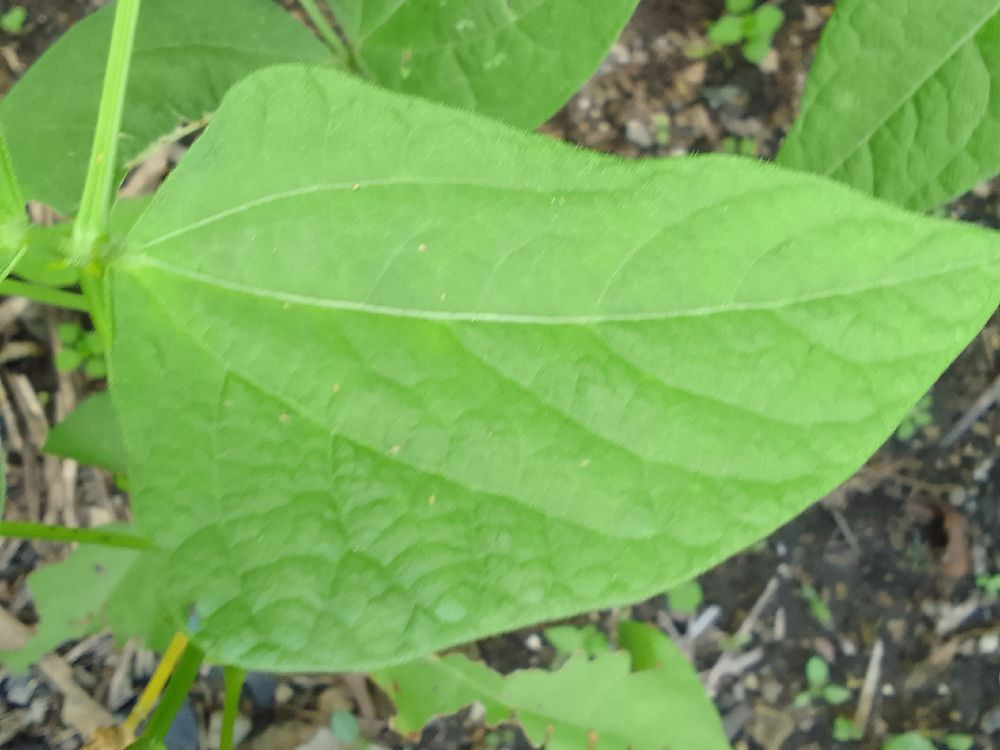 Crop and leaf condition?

common bean, healthy
